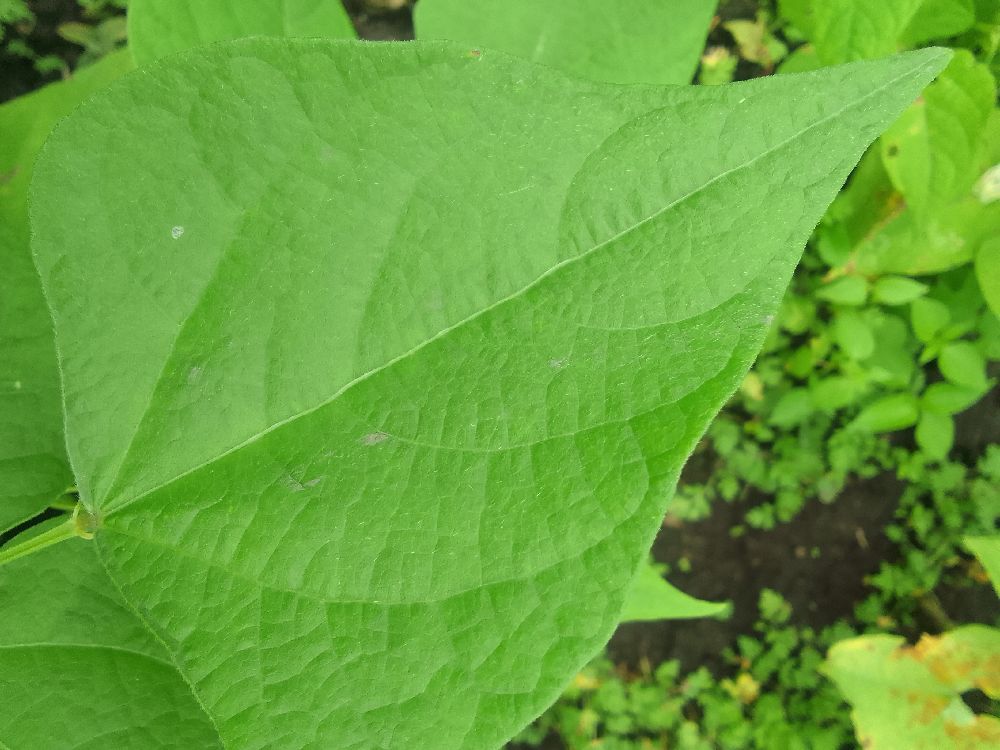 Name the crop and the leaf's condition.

common bean, healthy
